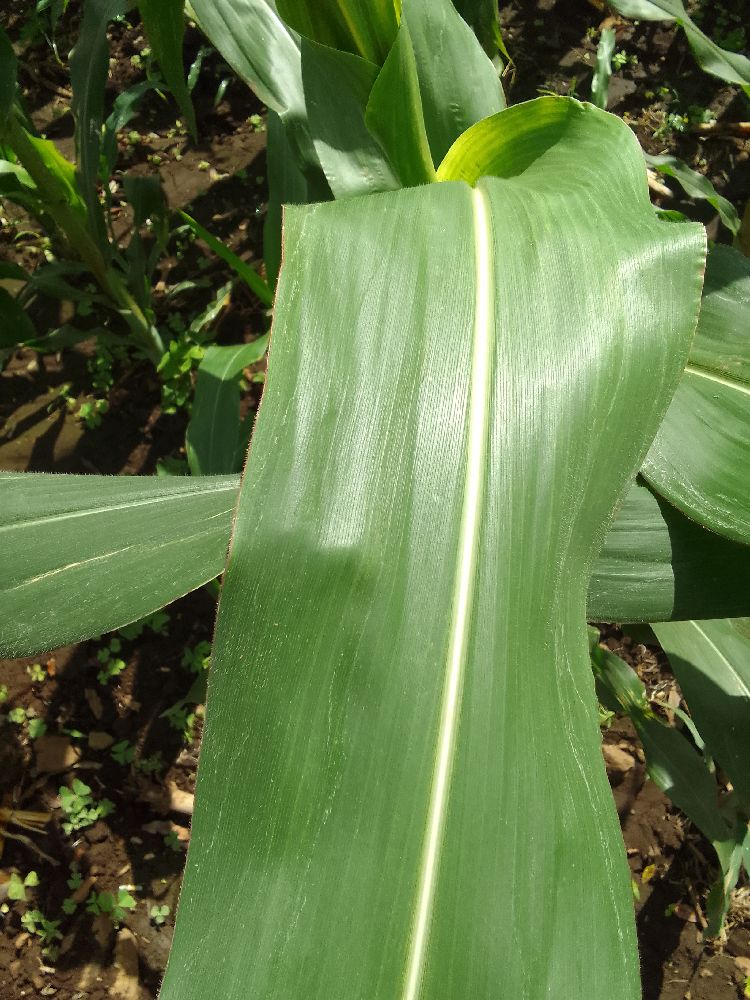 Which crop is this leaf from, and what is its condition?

maize, healthy
